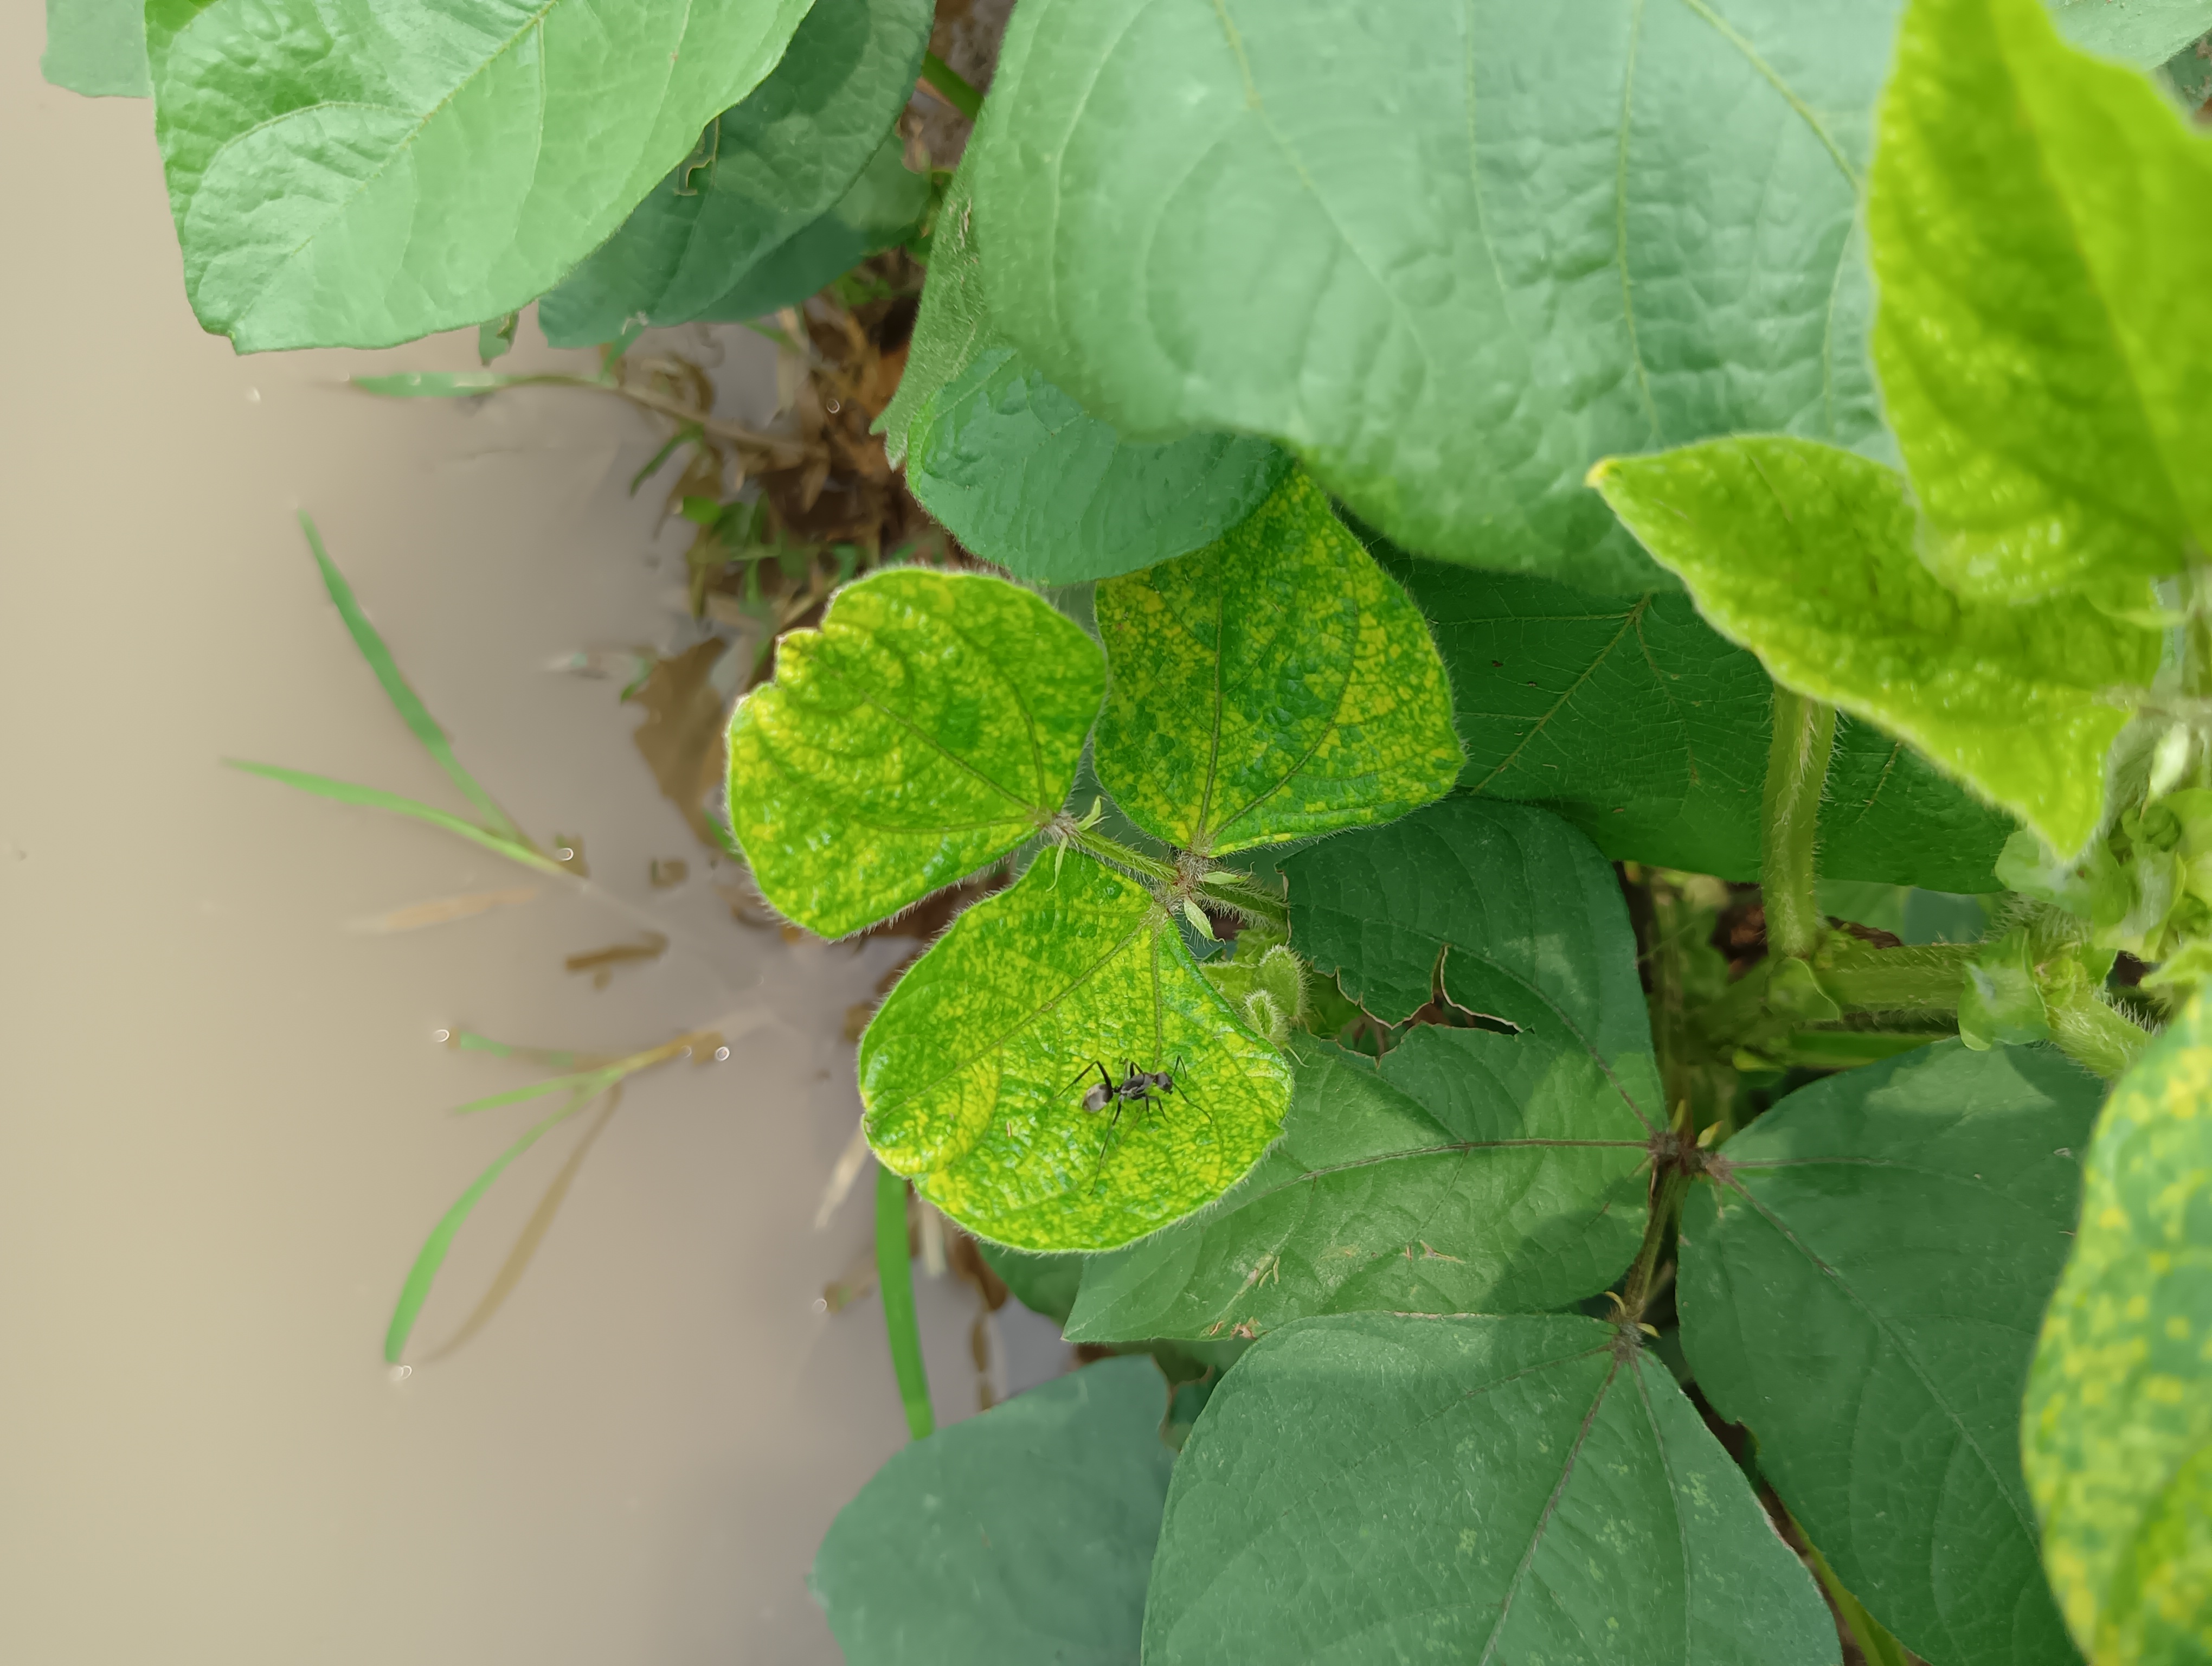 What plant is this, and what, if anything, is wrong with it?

mungbean, yellow mosaic
